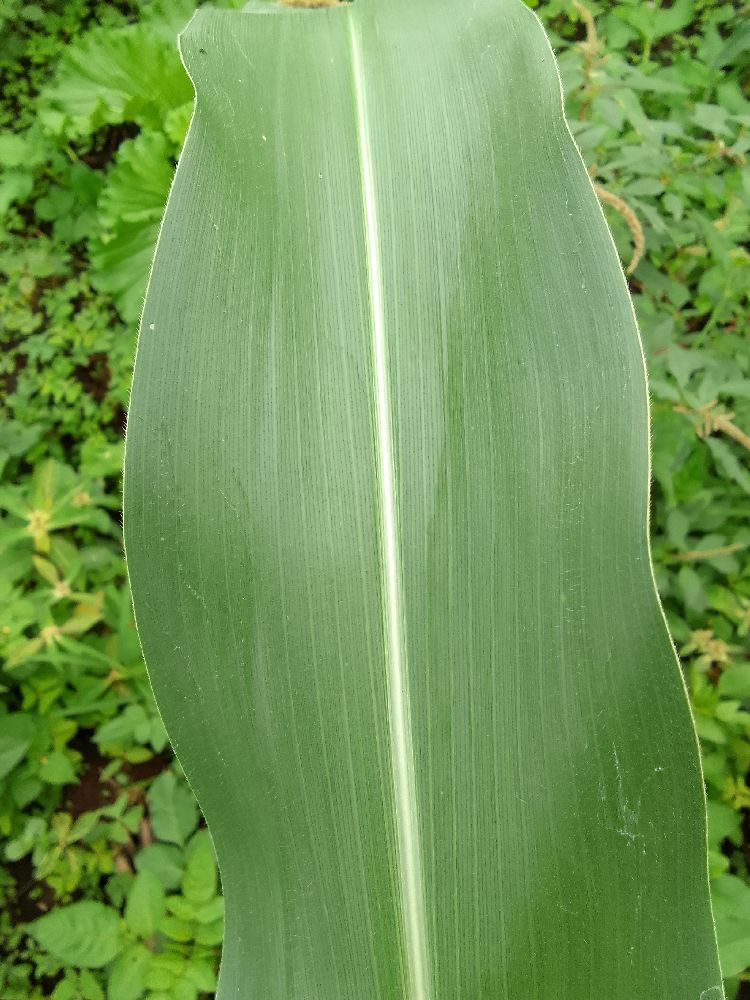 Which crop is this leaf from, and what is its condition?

maize, healthy
